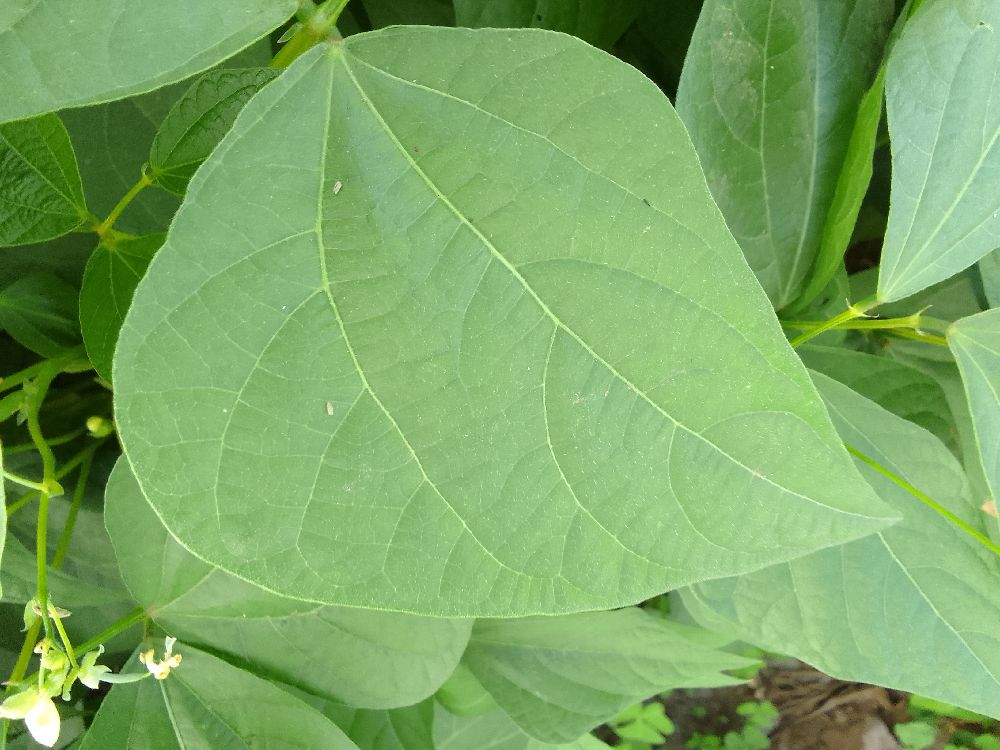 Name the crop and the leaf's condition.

common bean, healthy
